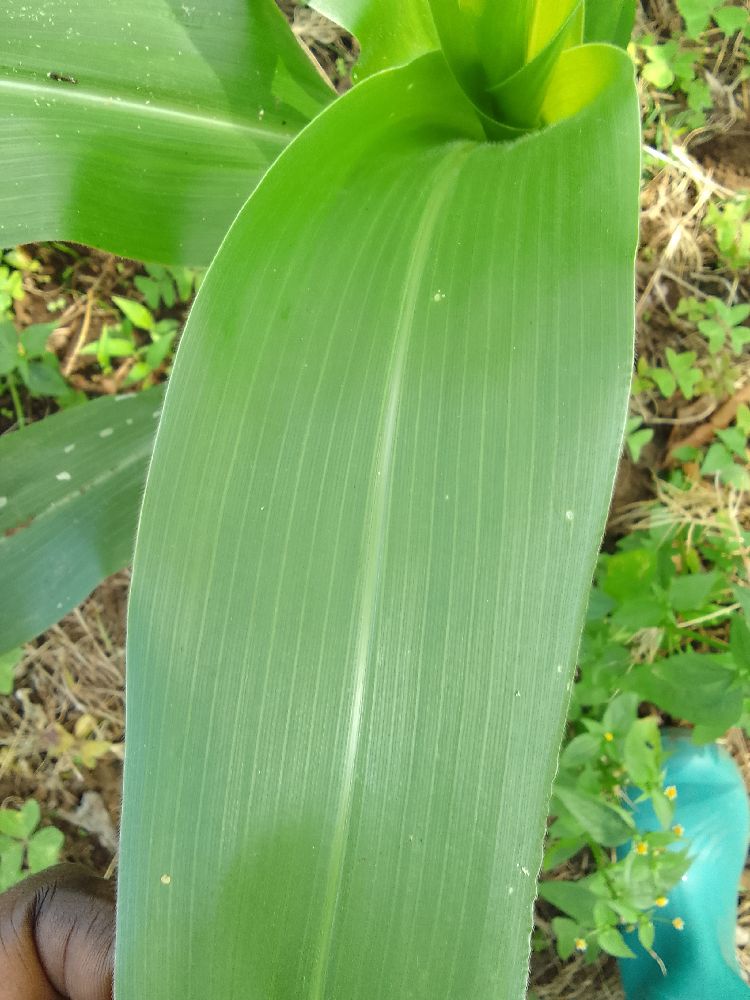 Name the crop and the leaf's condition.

maize, healthy
